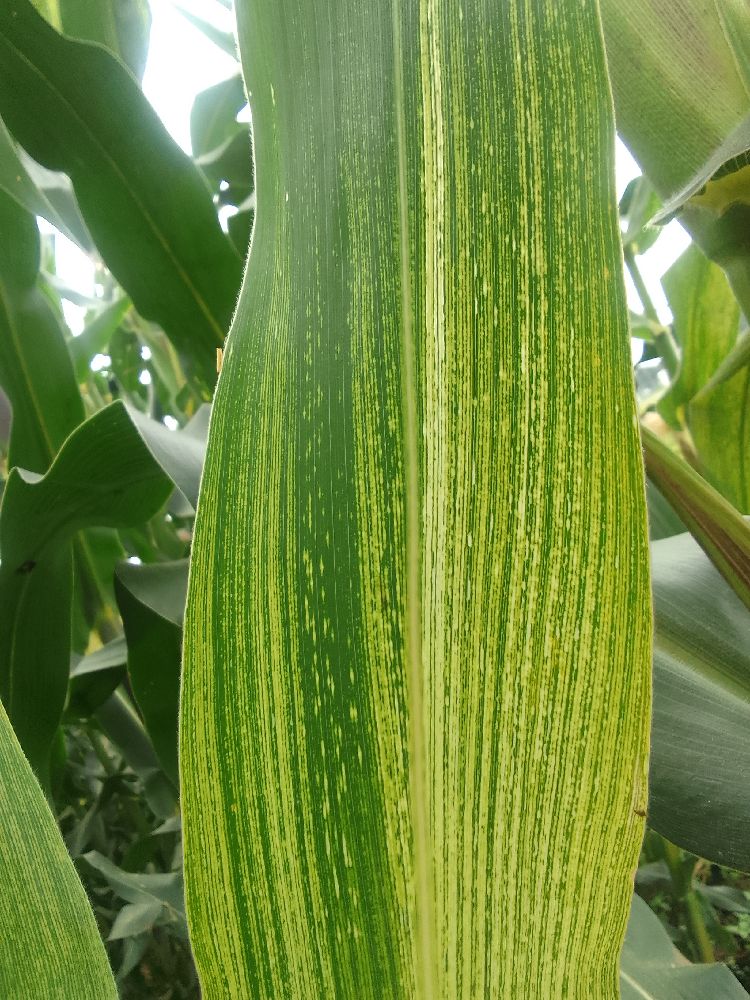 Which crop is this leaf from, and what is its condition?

maize, maize streak virus
